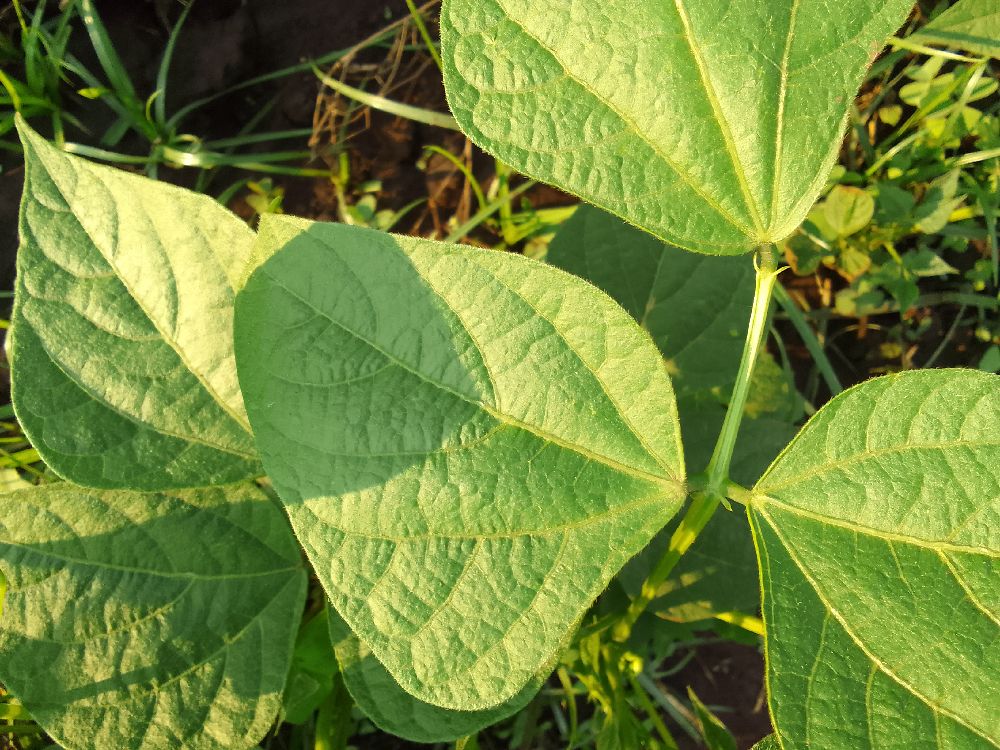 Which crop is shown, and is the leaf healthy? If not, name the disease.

common bean, healthy
